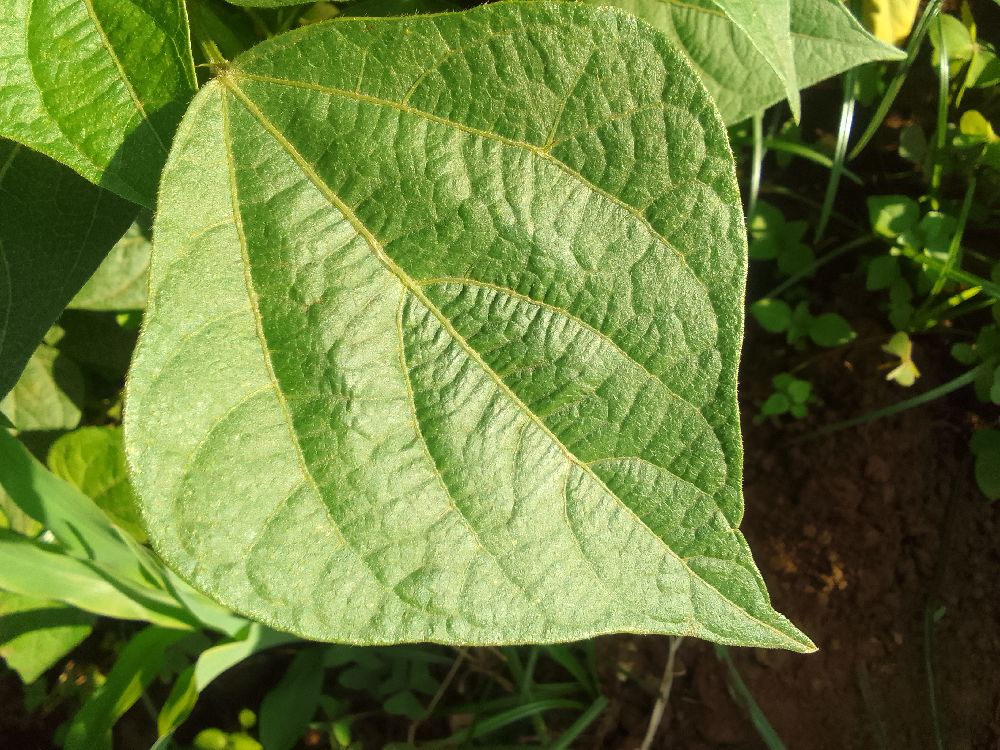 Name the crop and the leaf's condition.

common bean, healthy
